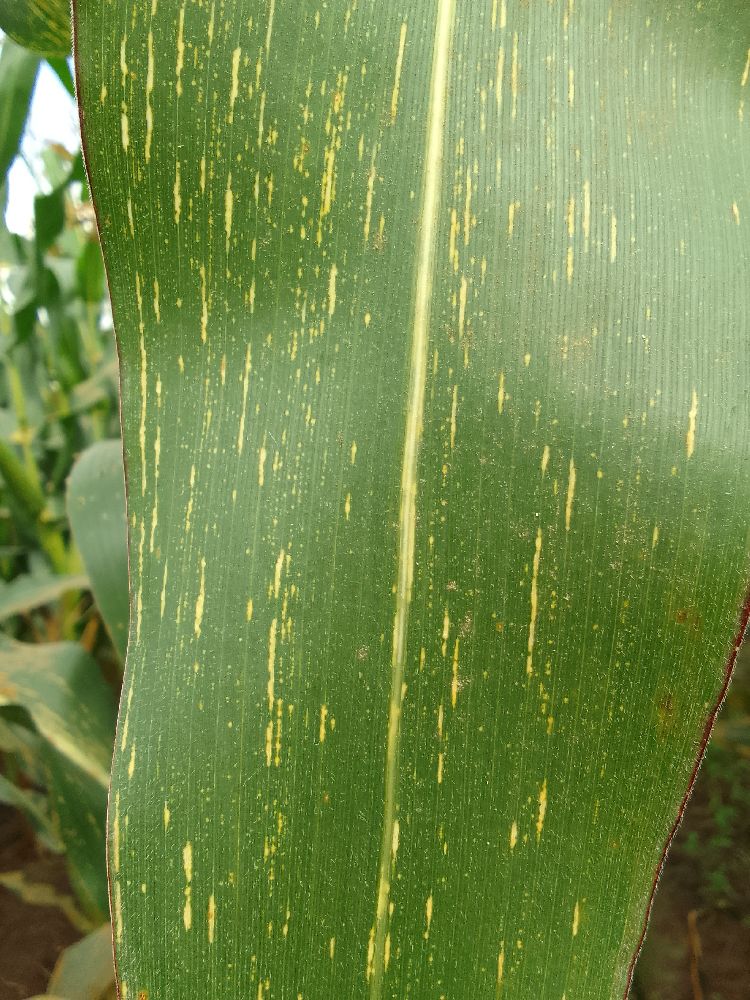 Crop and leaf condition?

maize, maize streak virus
